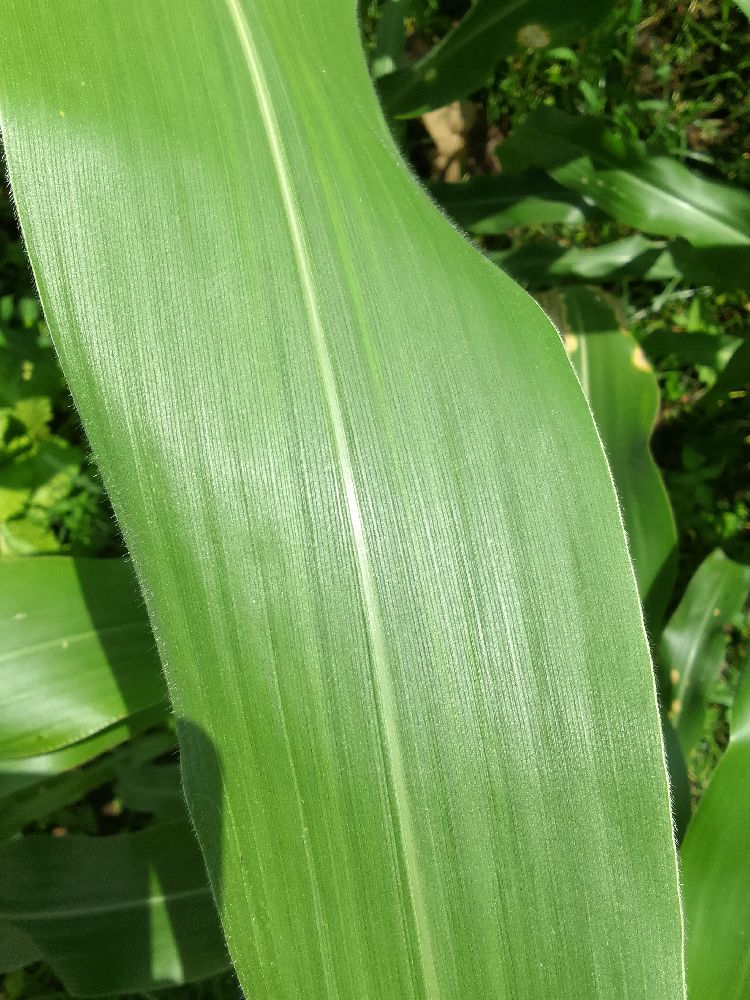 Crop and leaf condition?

maize, healthy
